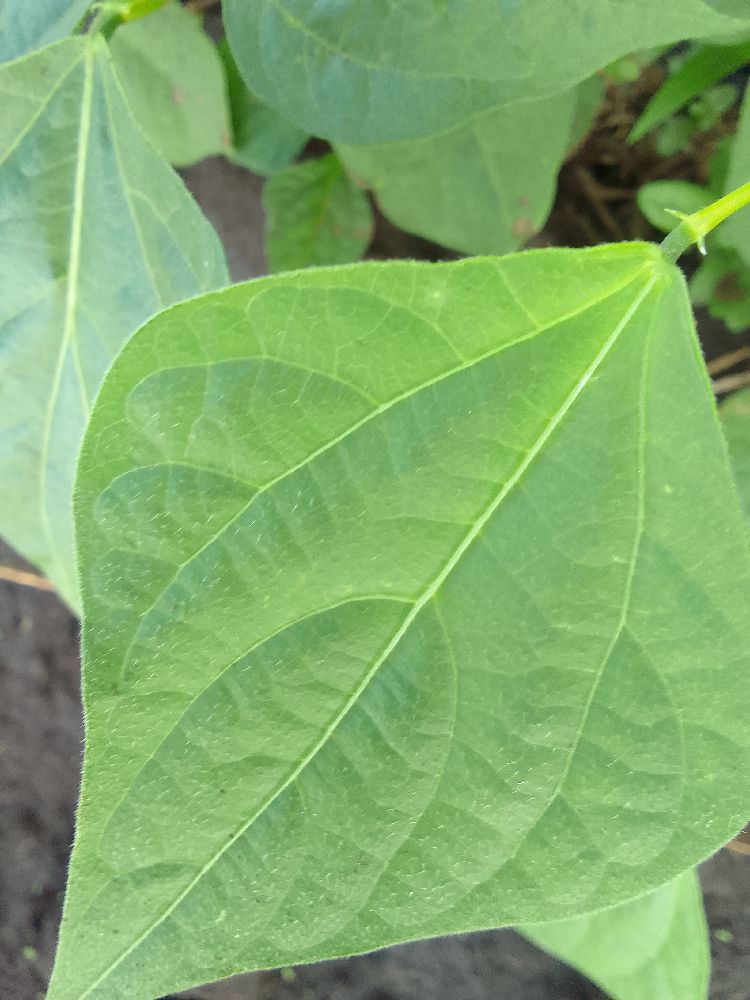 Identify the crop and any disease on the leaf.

common bean, healthy
